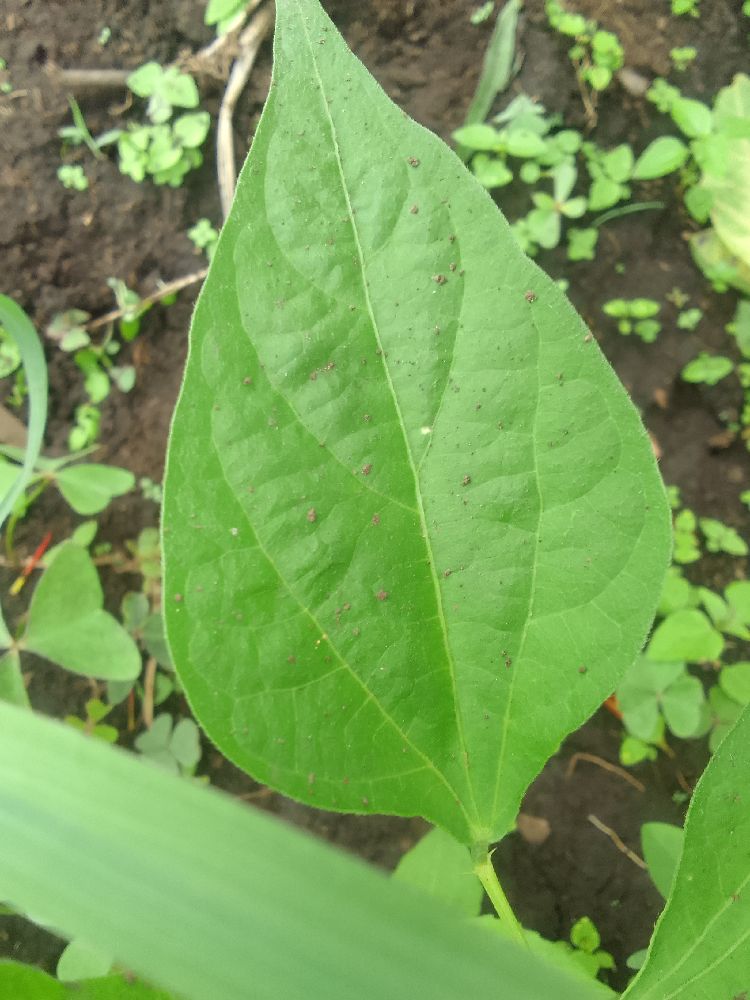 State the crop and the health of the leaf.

common bean, healthy
